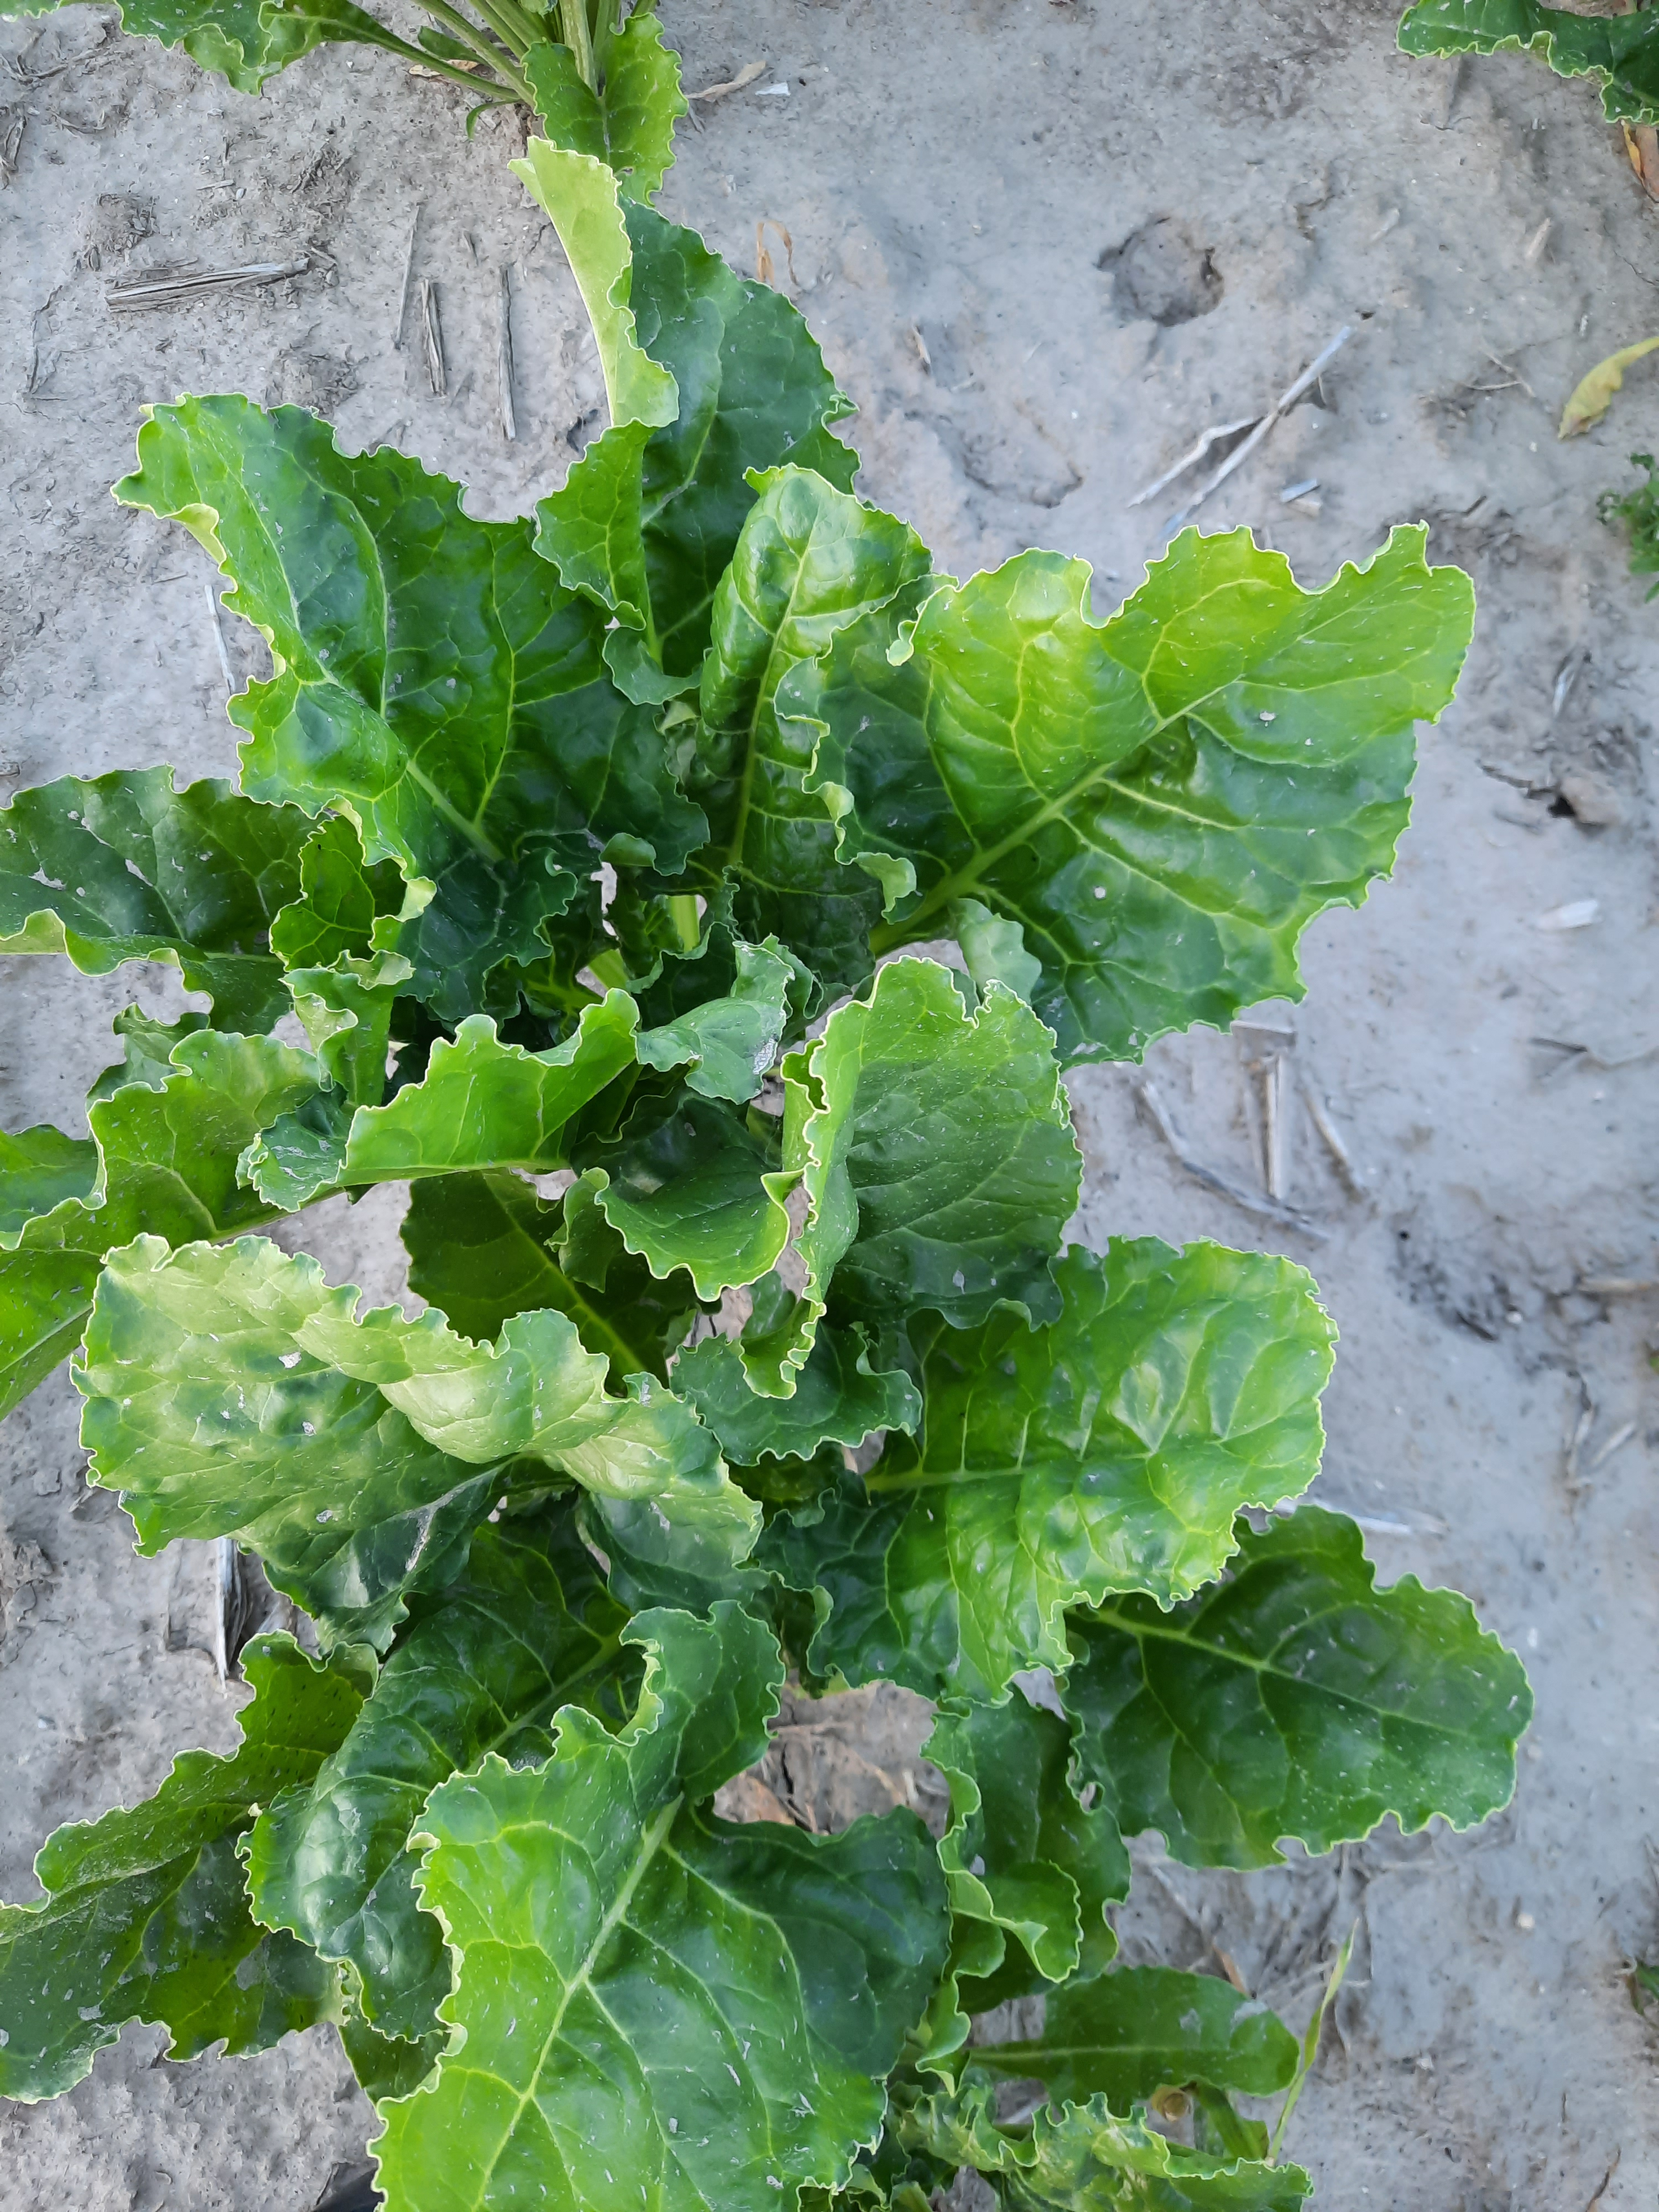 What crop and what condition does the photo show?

beet, unaffected
